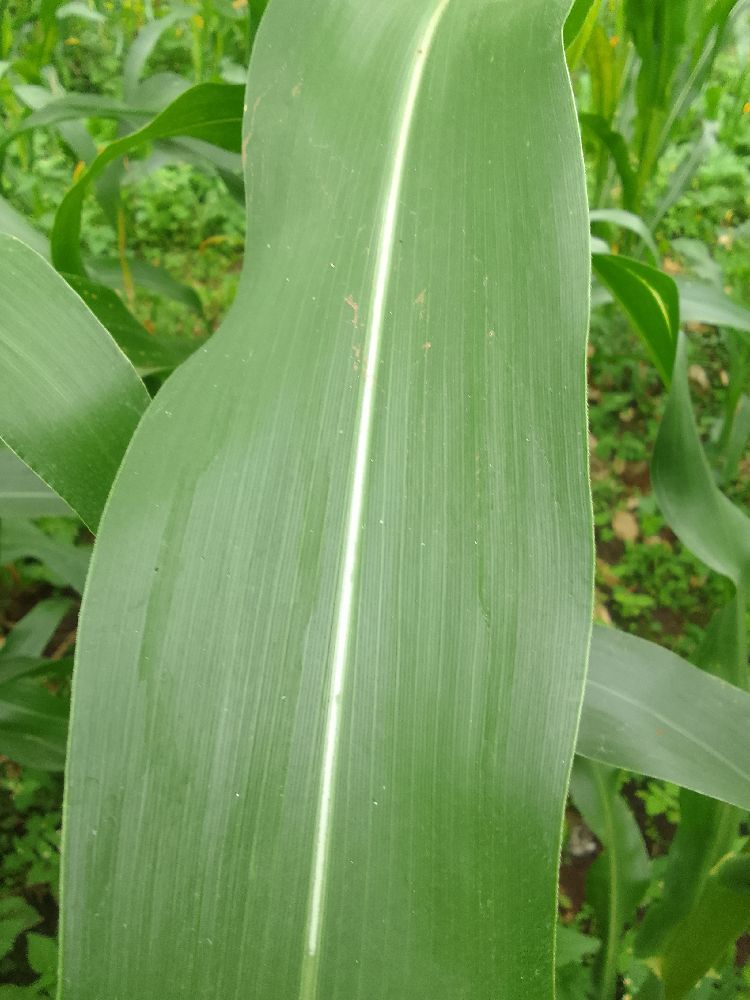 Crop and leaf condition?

maize, healthy
